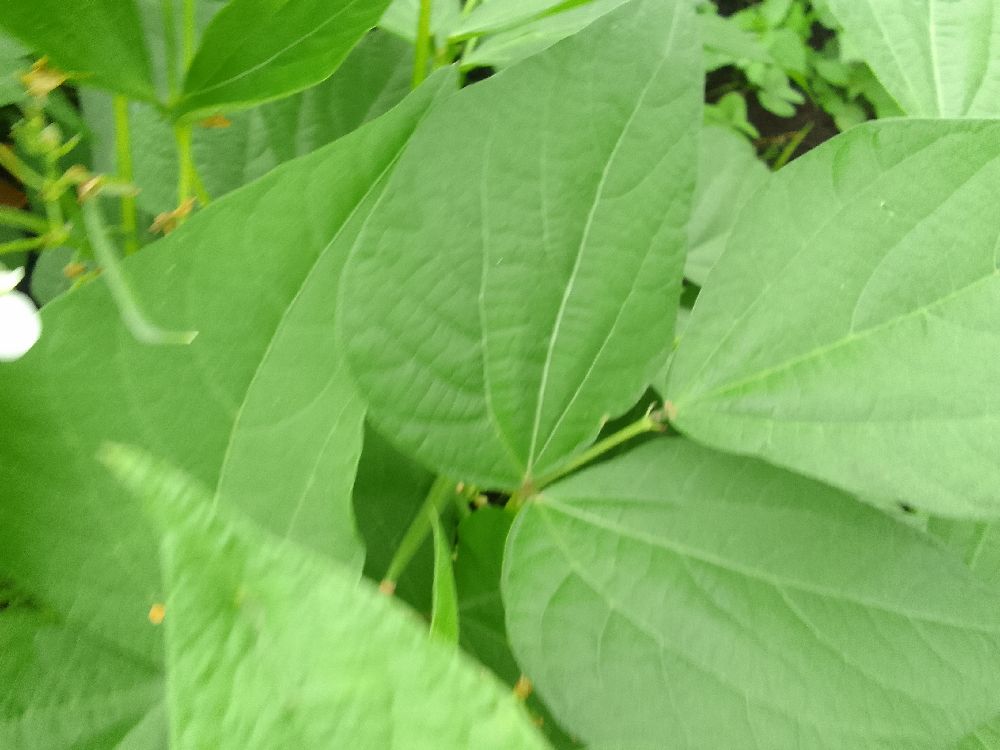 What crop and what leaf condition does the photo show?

common bean, healthy
